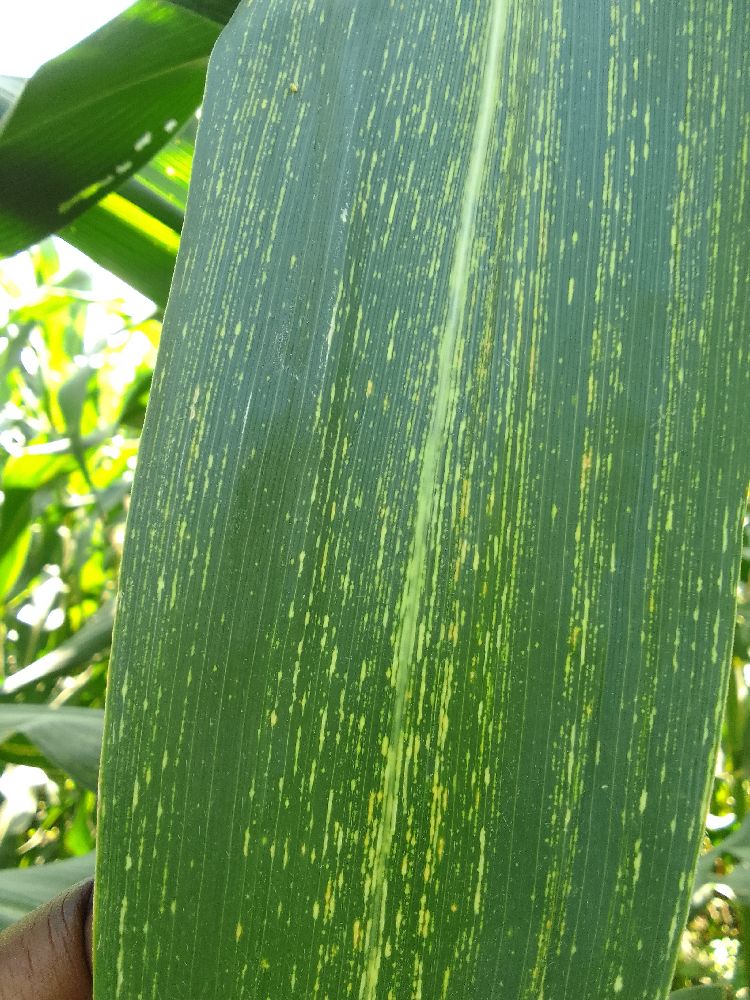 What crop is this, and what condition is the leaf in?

maize, maize streak virus
